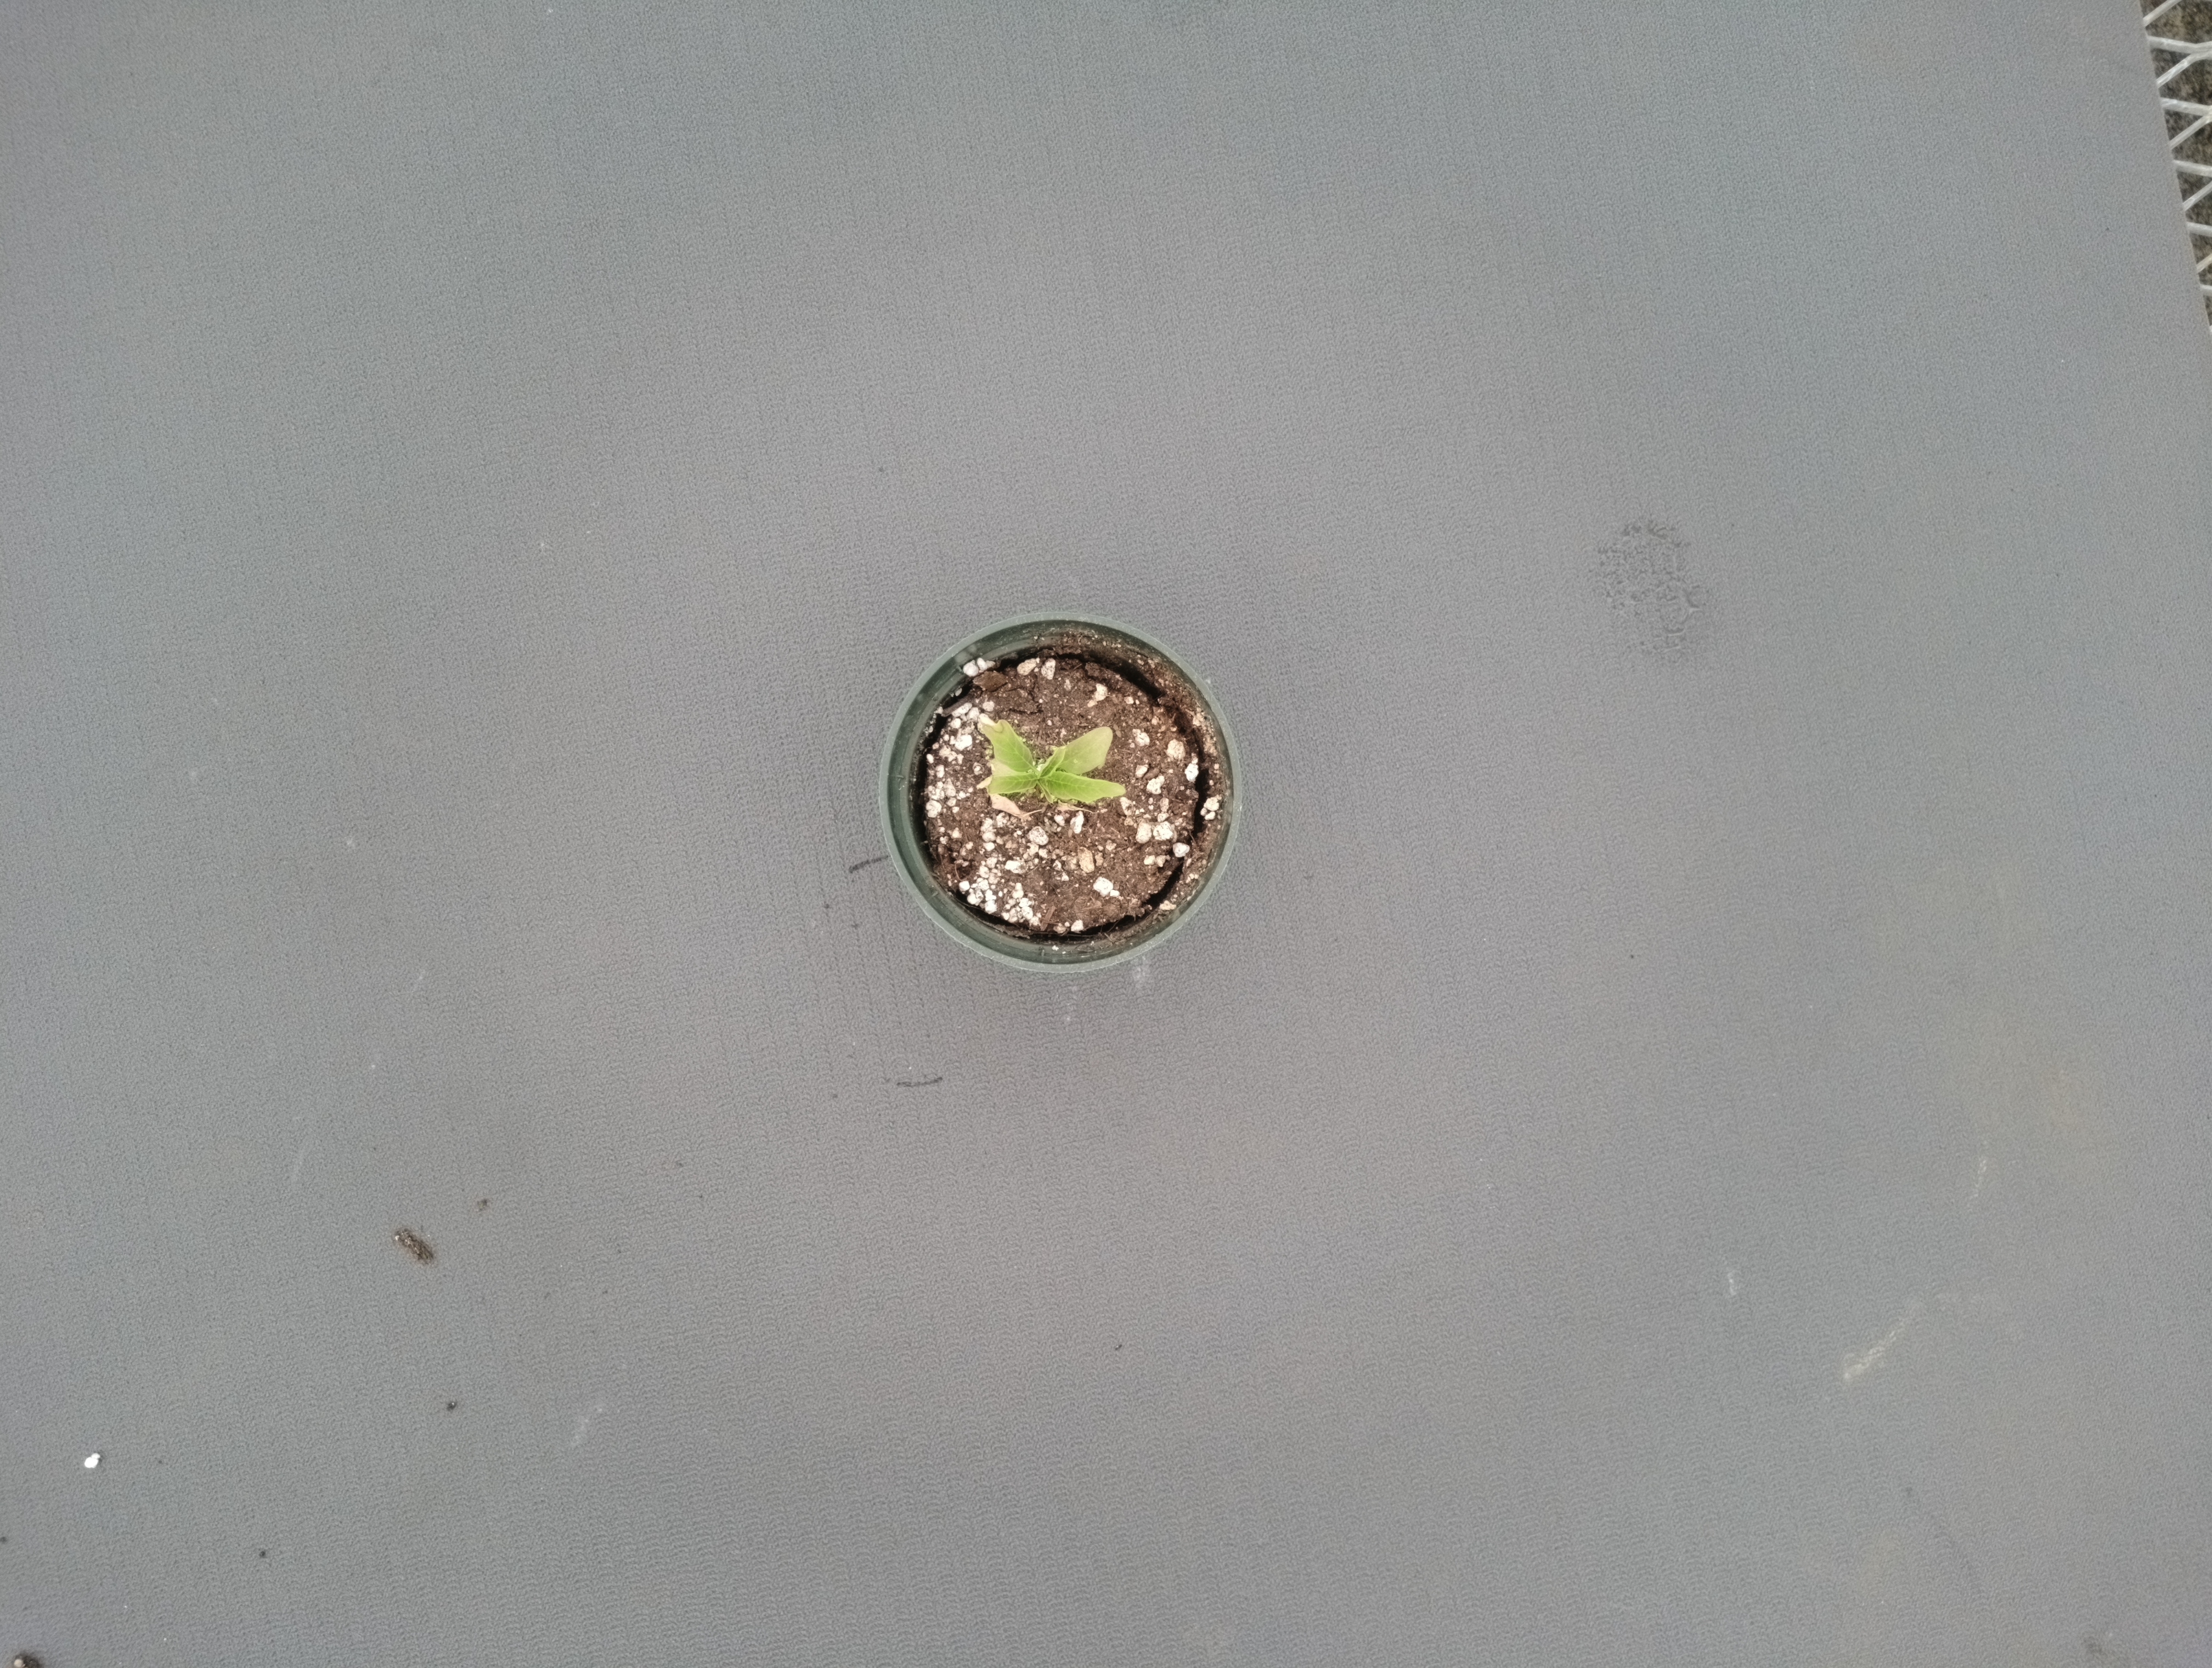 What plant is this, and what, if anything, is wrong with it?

waterhemp, chlorosis only
